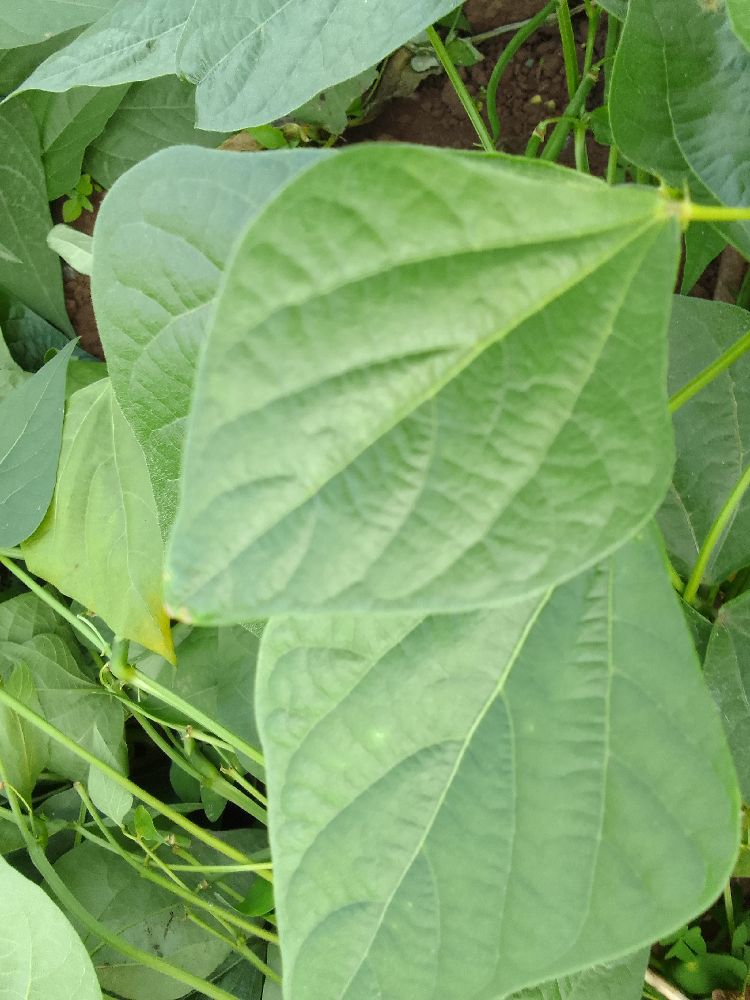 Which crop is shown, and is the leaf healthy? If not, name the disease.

common bean, healthy
